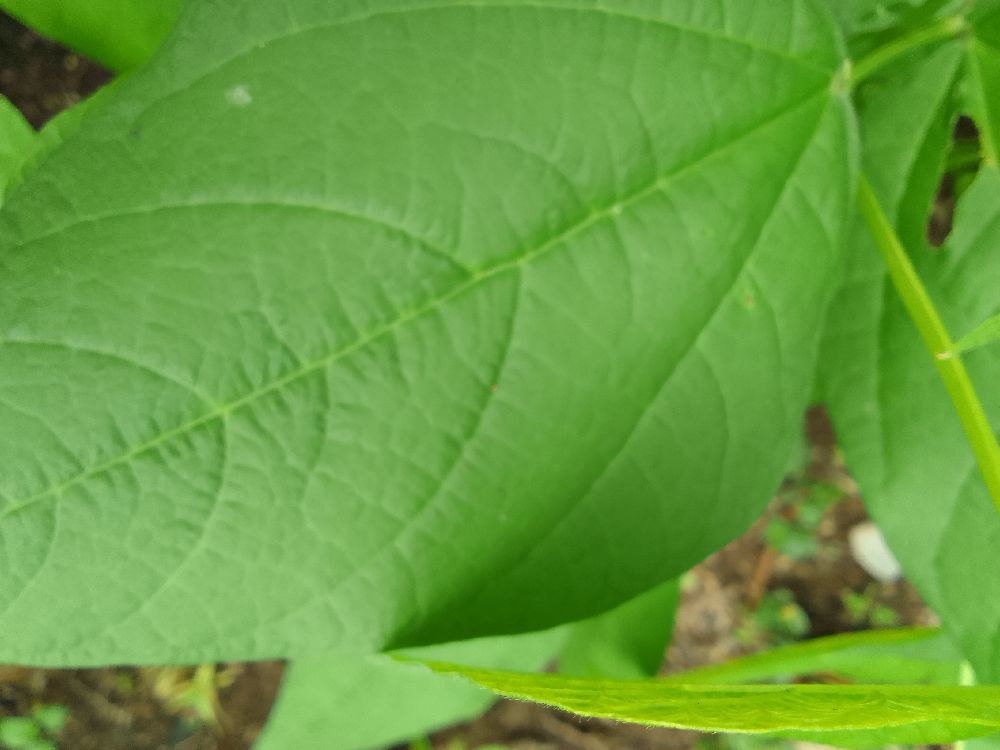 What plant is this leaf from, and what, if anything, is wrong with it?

common bean, healthy
